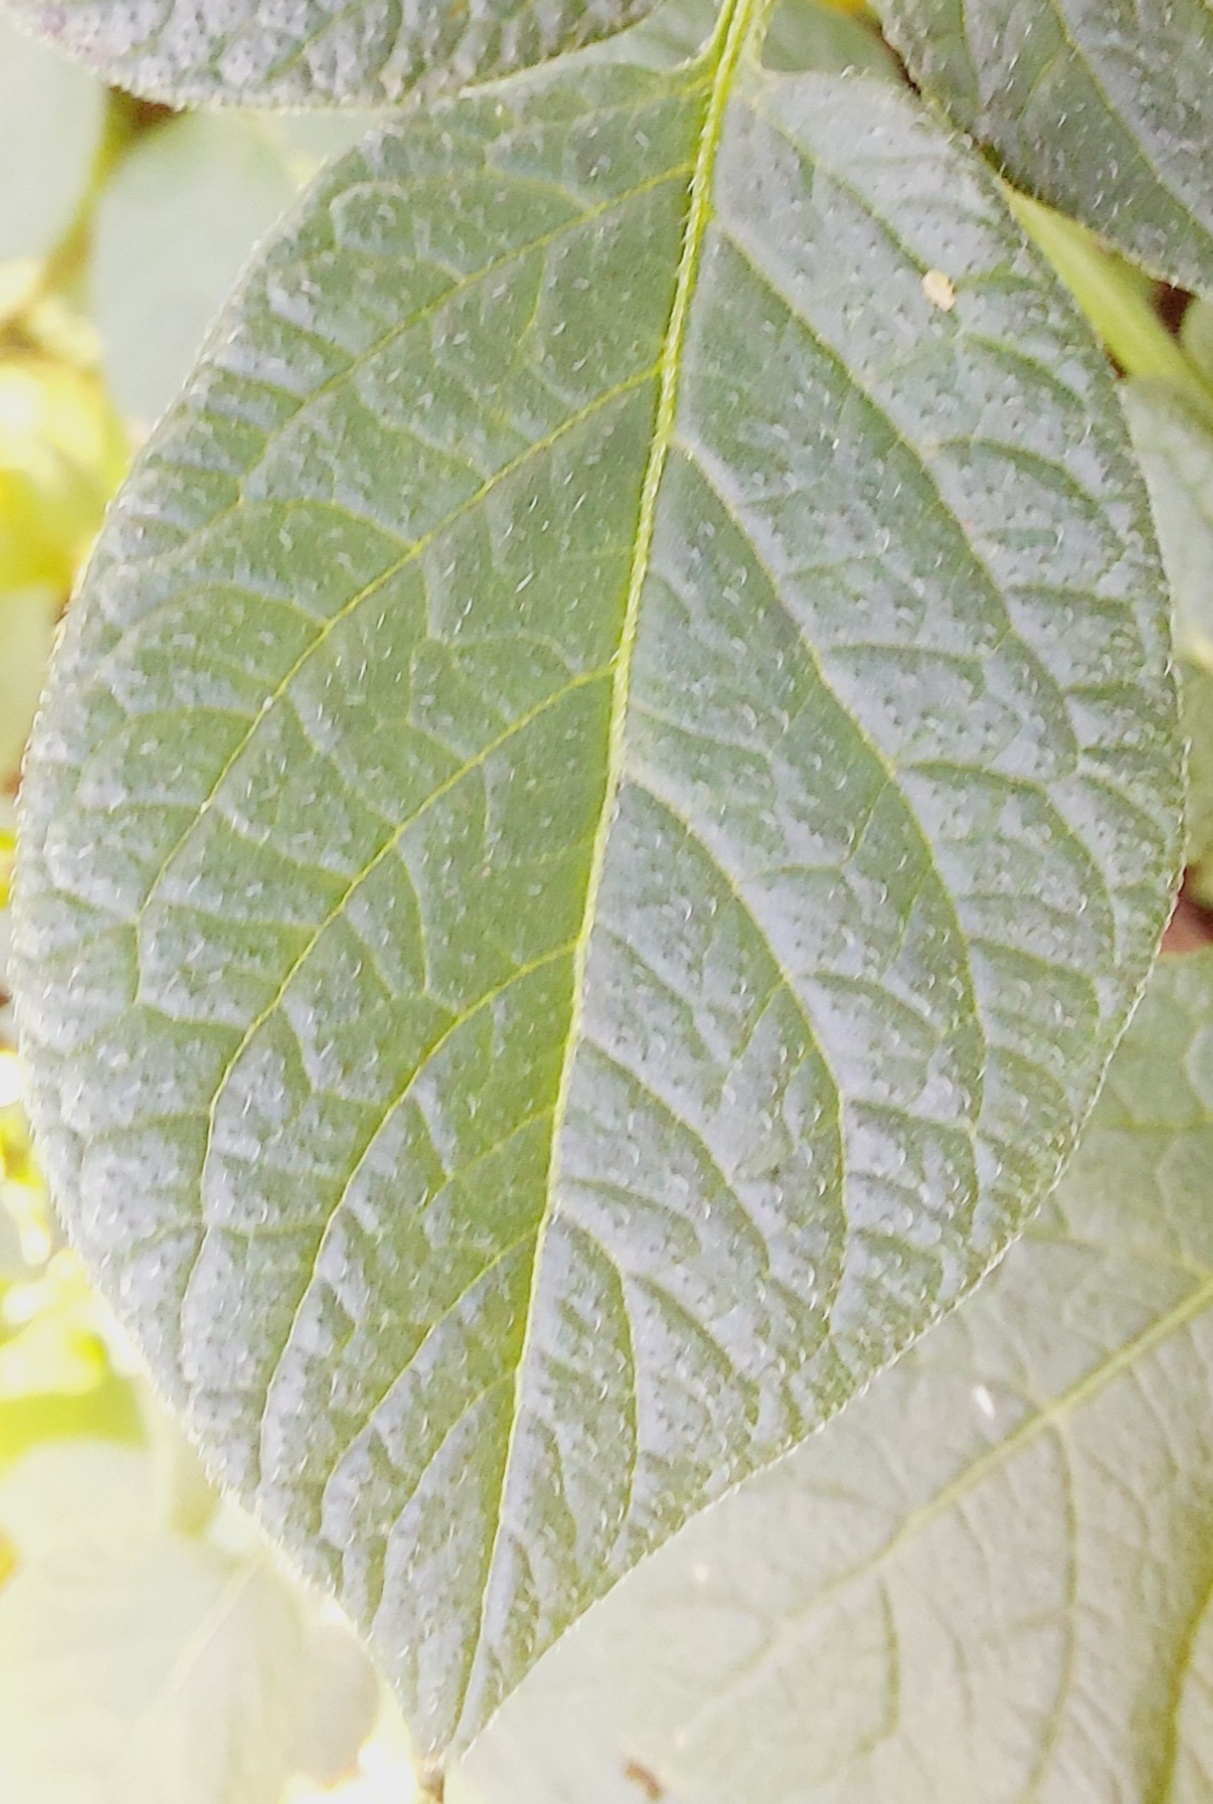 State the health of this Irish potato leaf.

healthy
